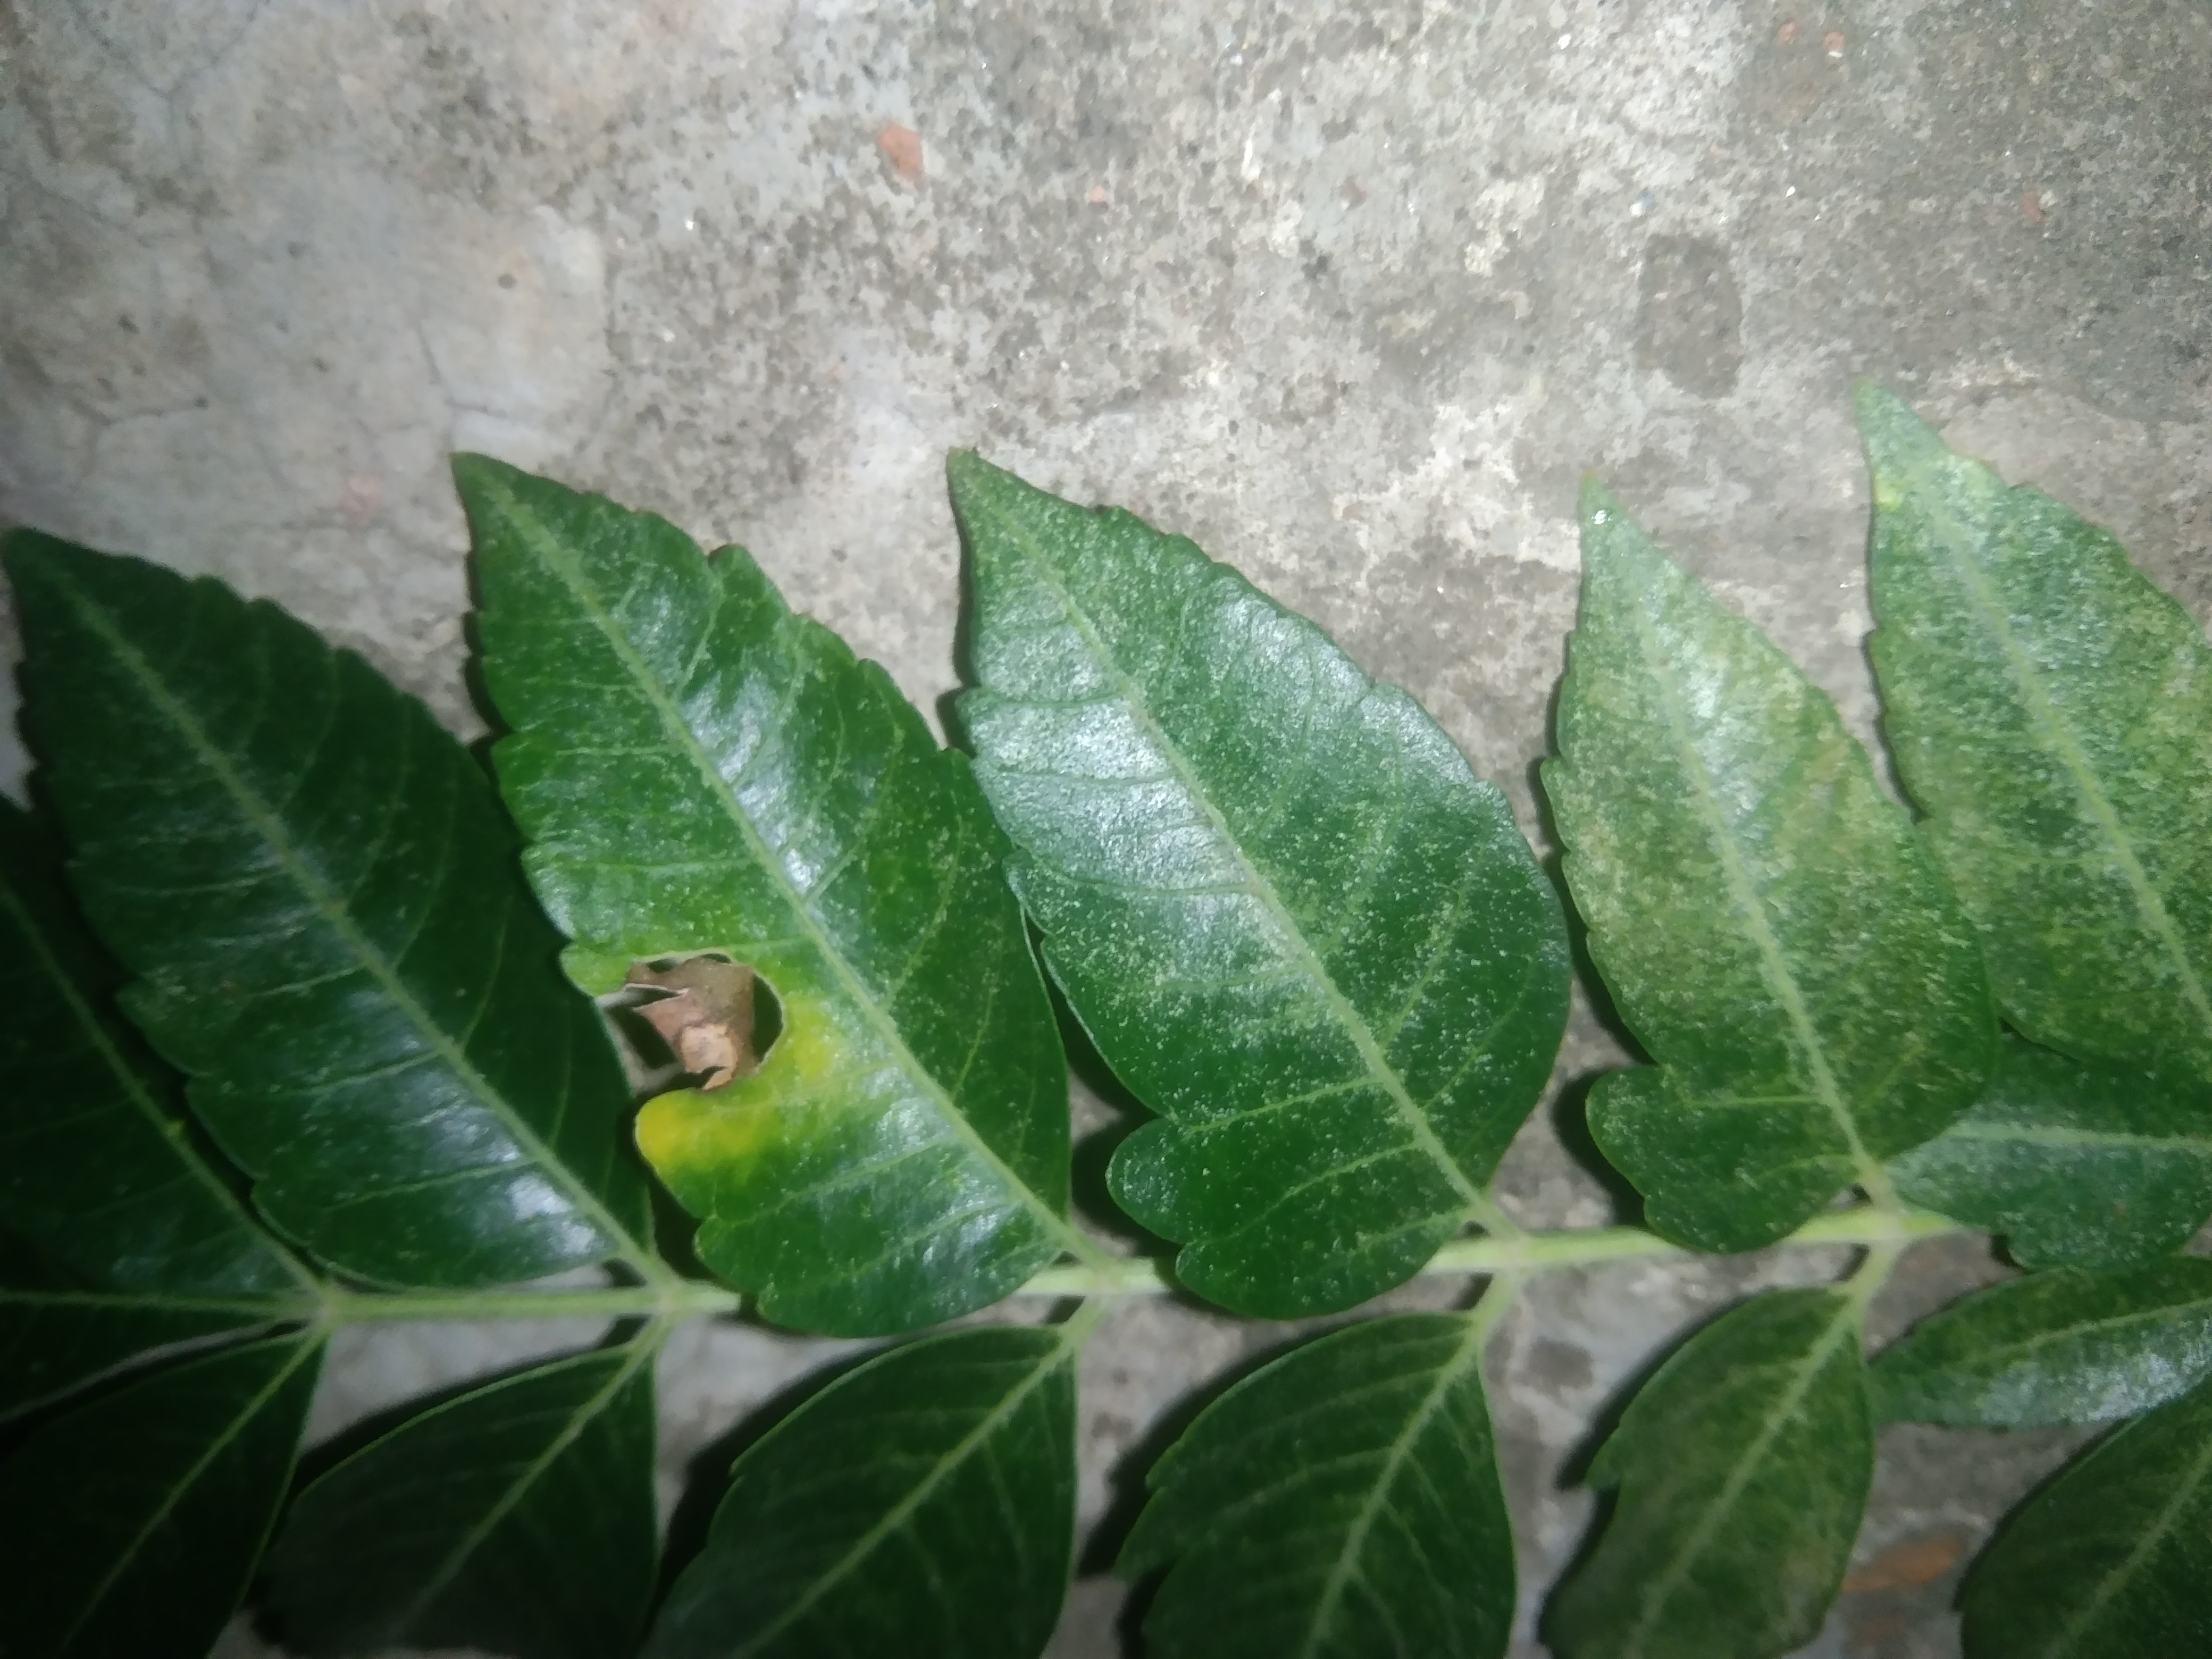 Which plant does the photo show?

neem
